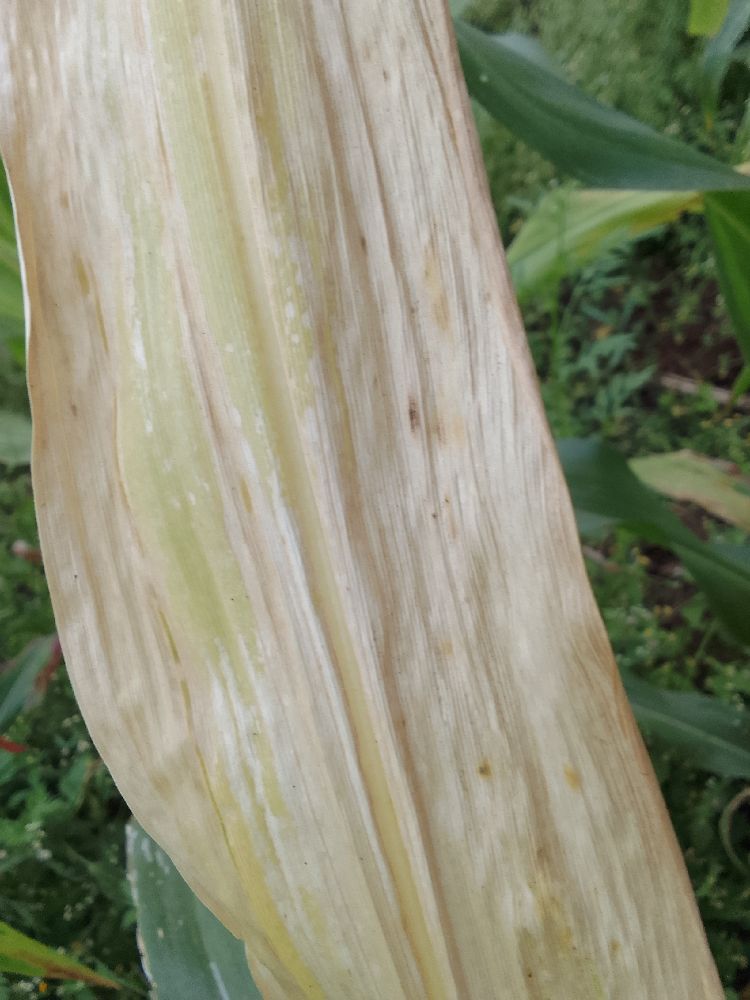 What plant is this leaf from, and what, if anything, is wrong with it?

maize, maize lethal necrosis
